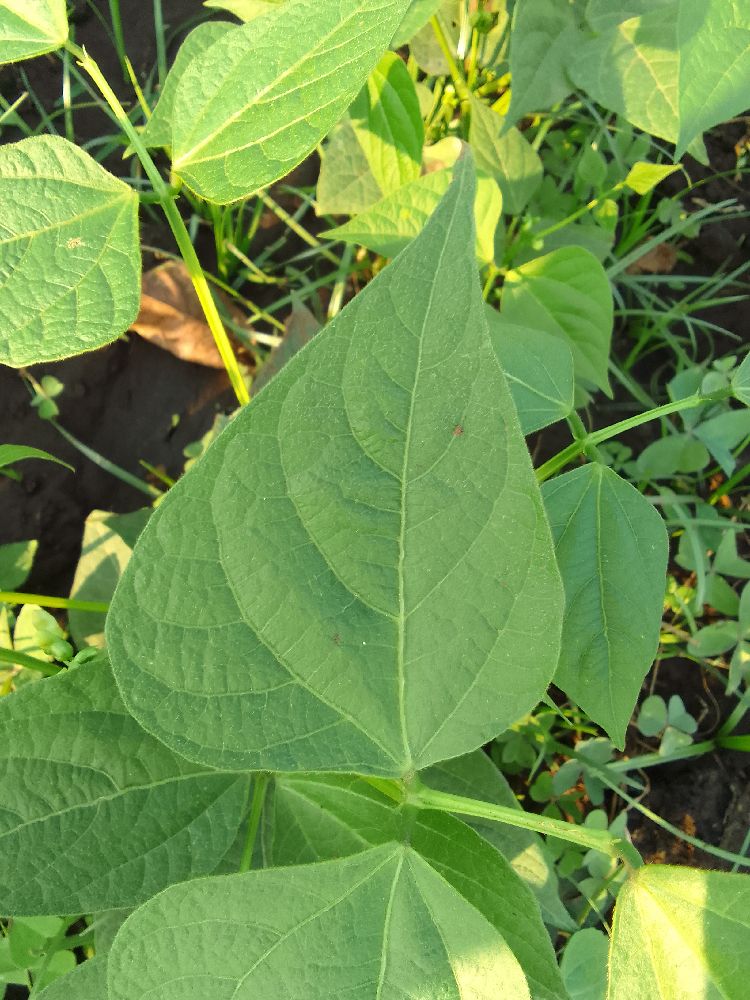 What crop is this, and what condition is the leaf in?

common bean, healthy
